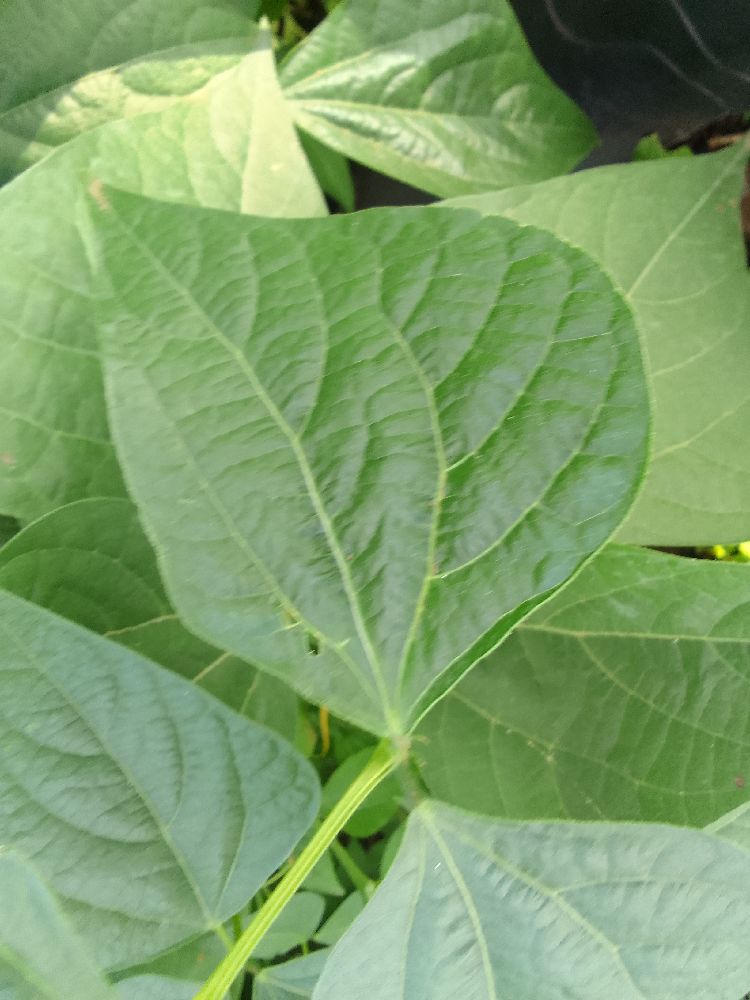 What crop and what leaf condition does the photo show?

common bean, healthy
